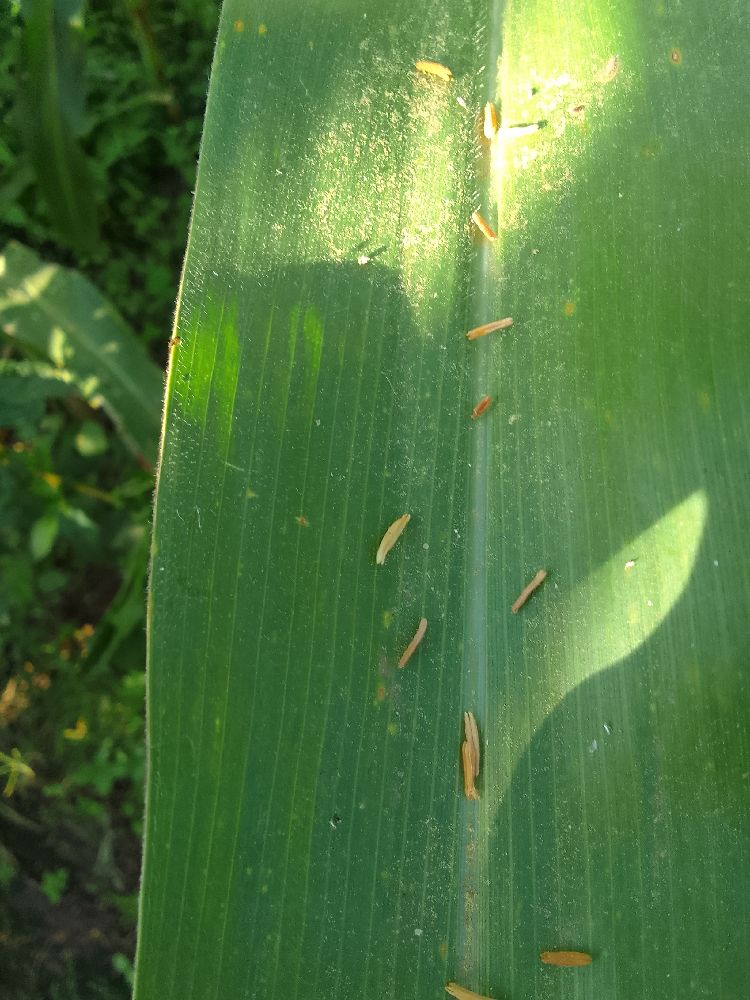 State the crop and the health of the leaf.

maize, healthy
